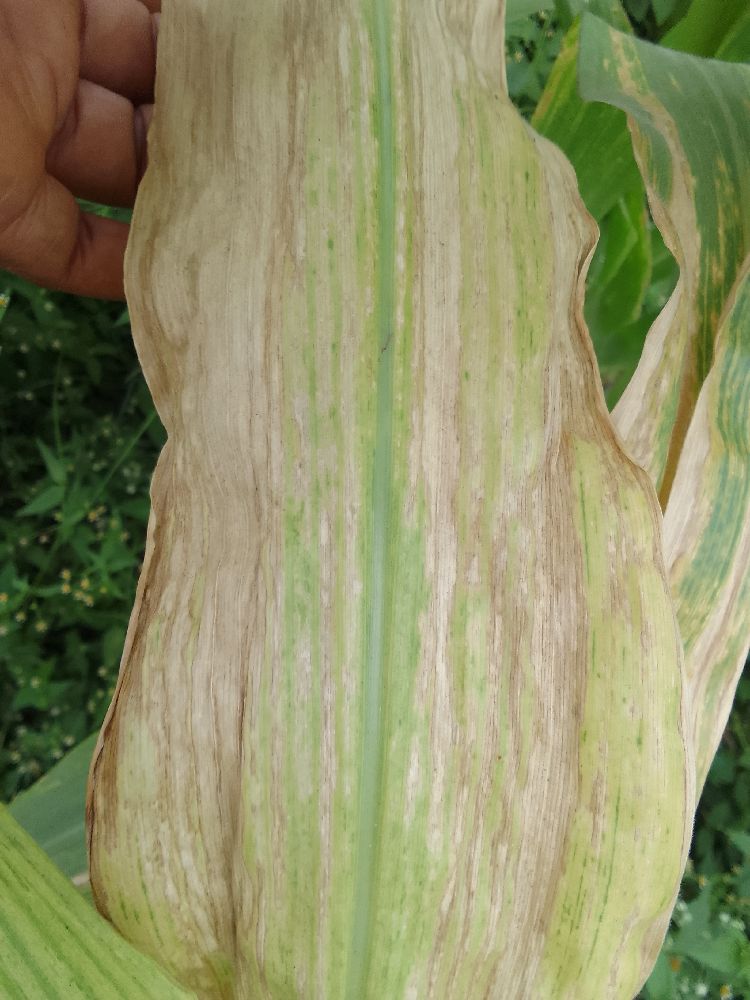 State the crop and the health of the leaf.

maize, maize lethal necrosis
